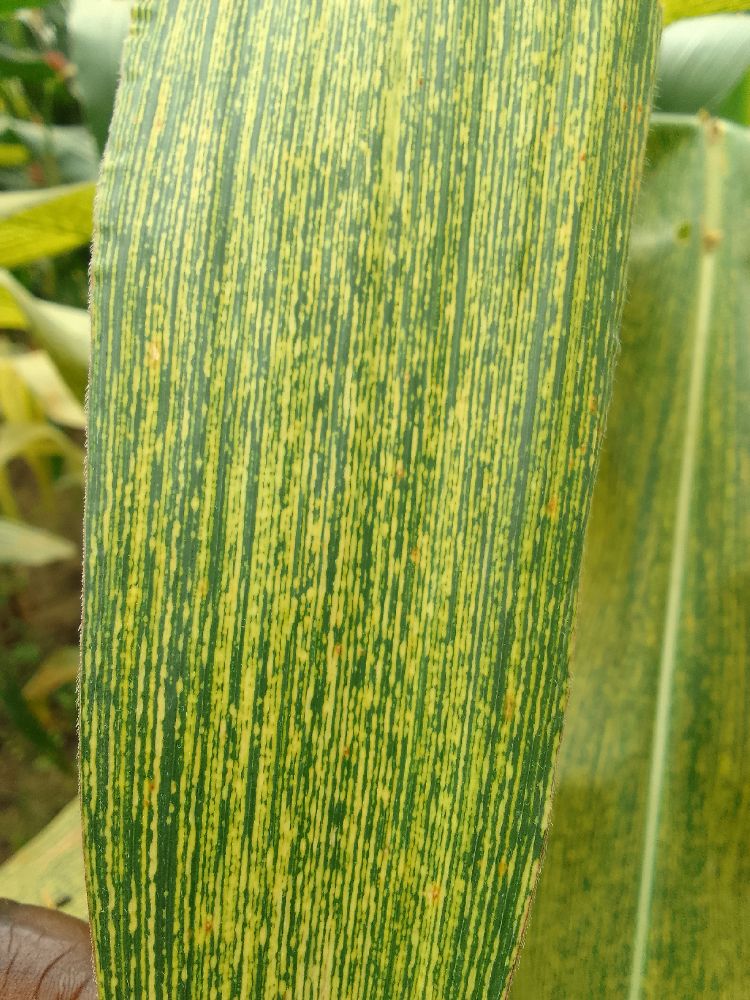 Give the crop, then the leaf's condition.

maize, maize streak virus
